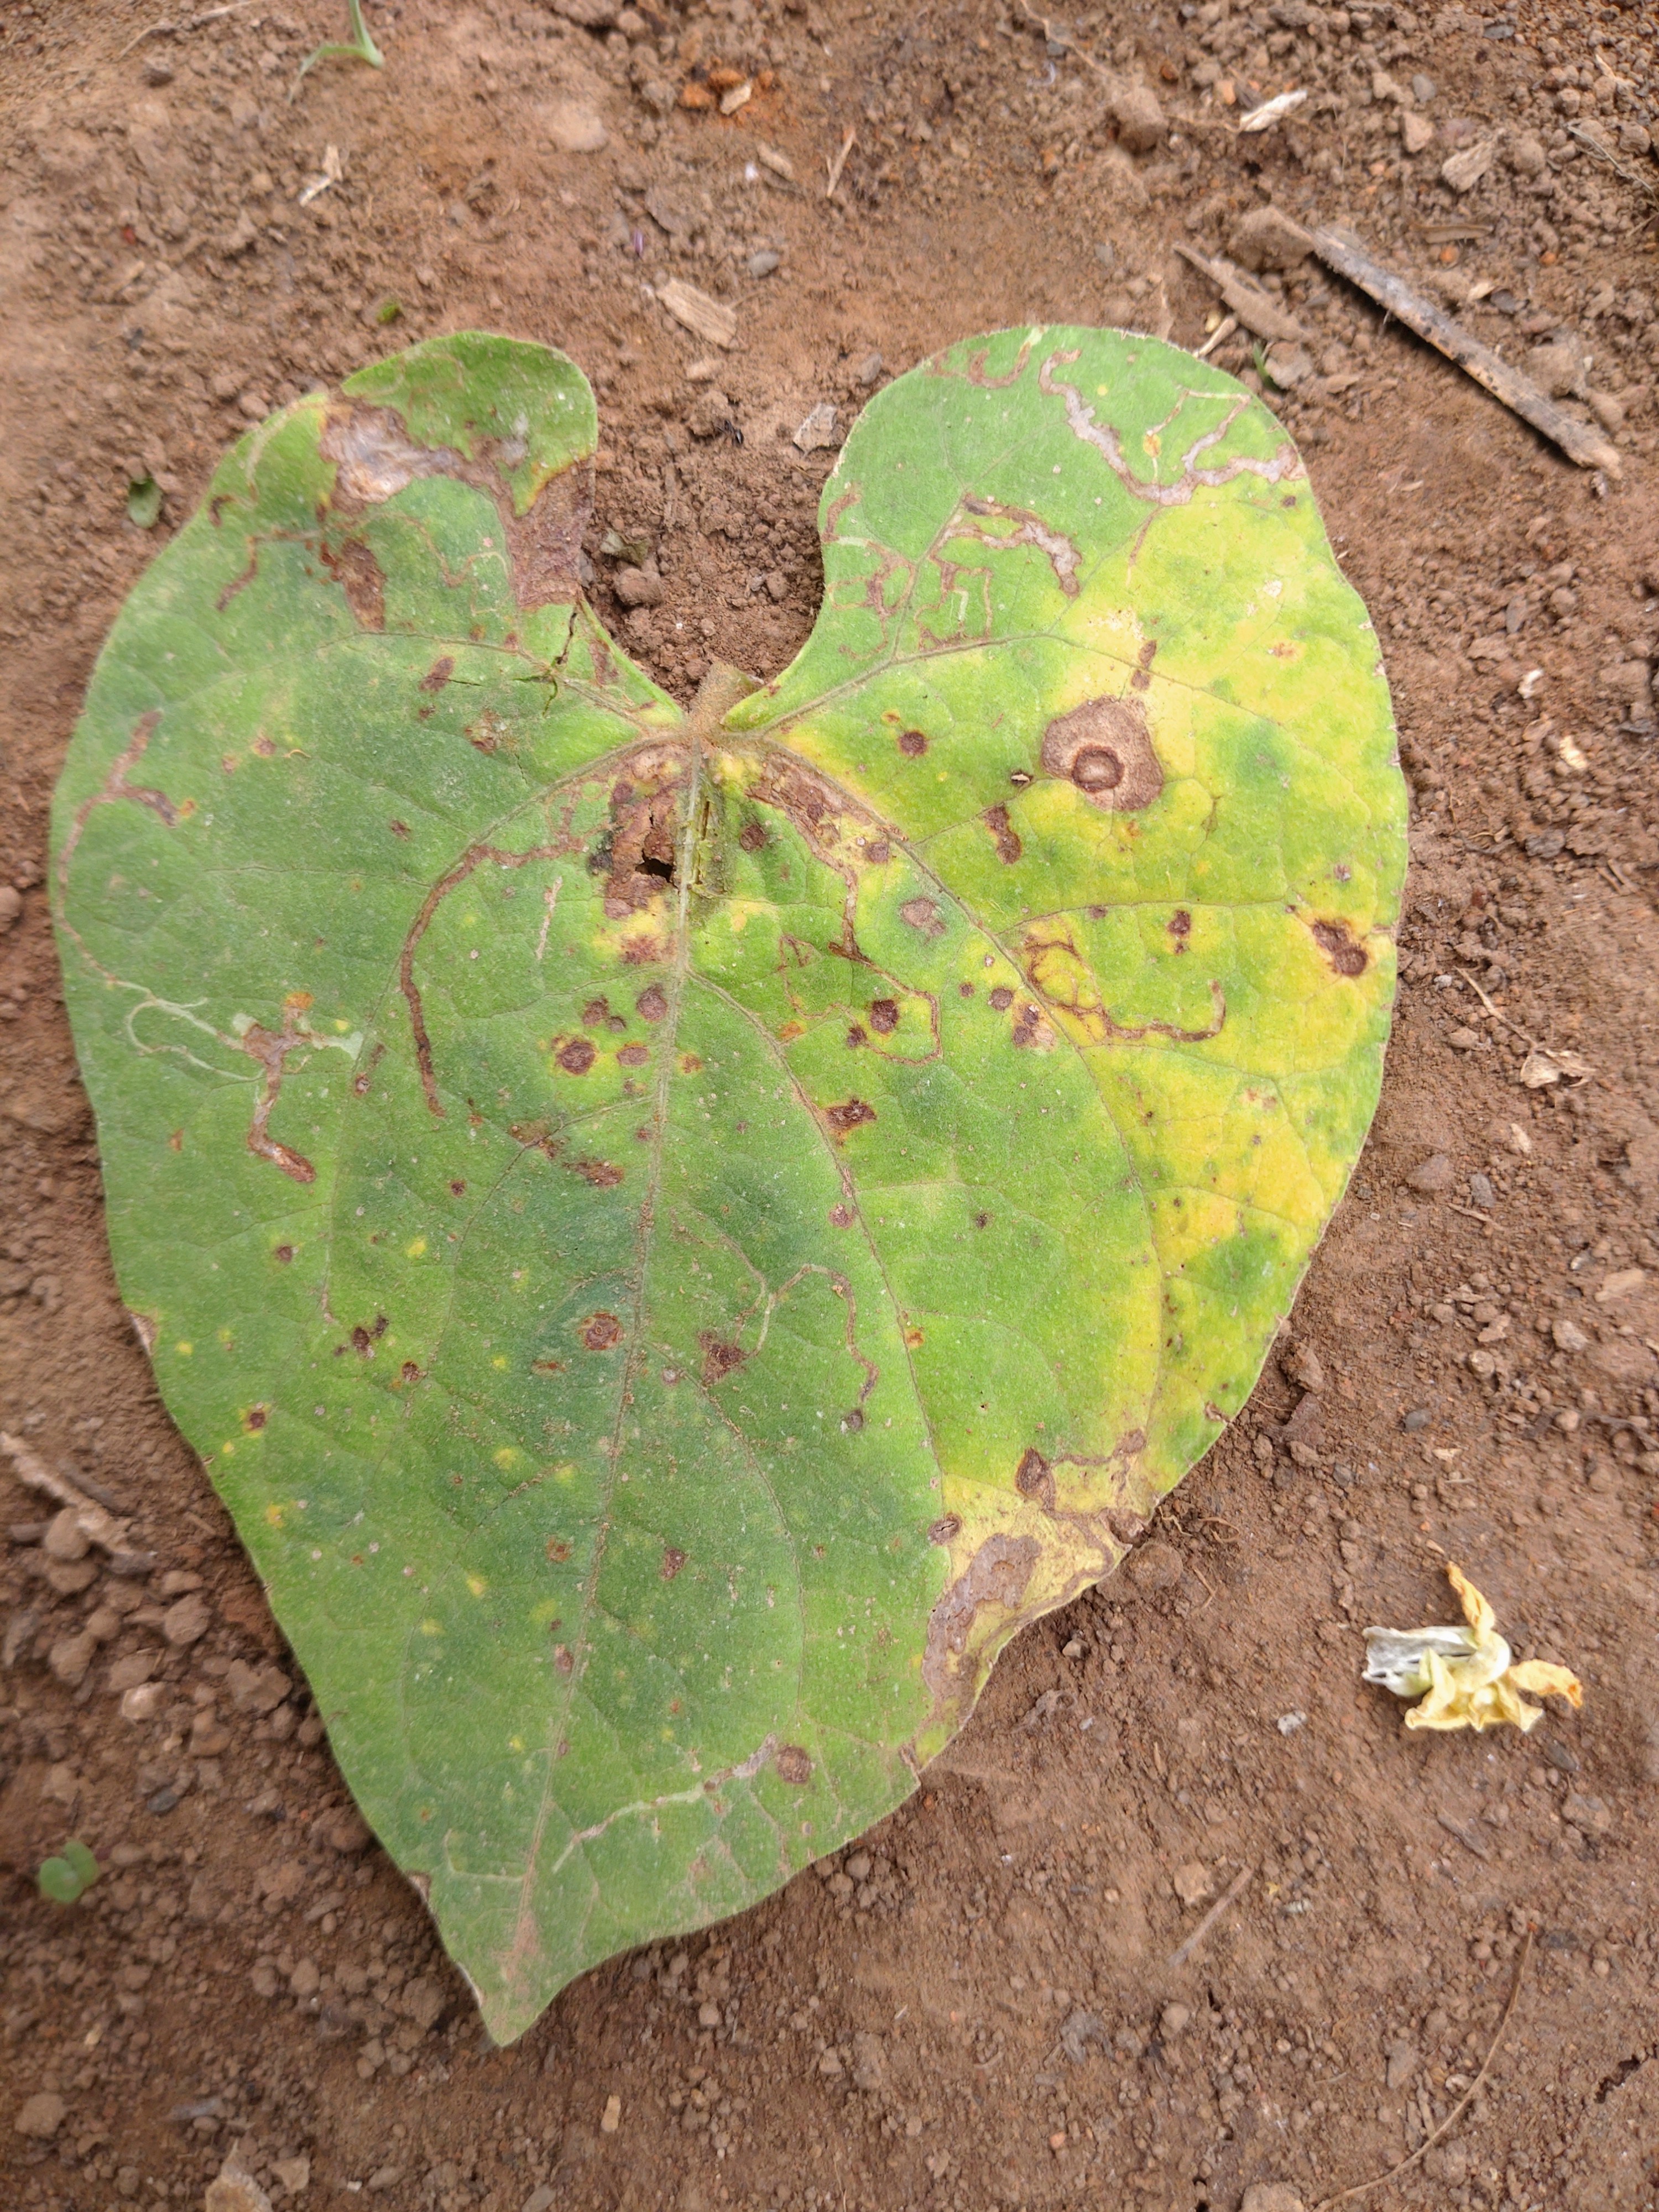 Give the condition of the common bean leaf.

rust
